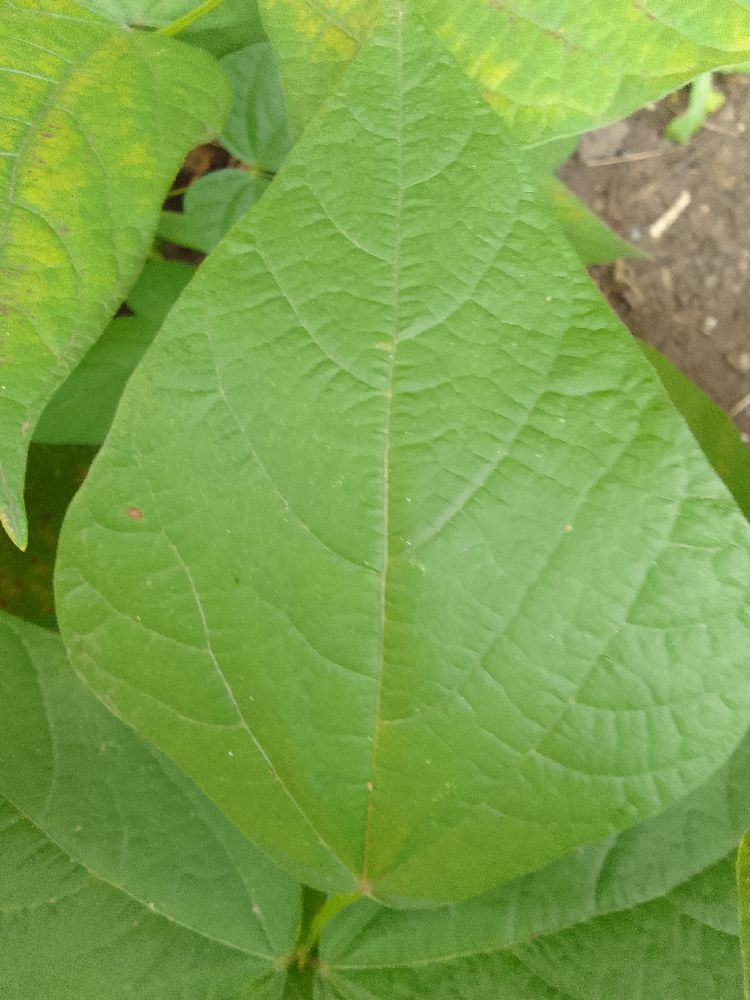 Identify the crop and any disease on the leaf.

common bean, healthy
